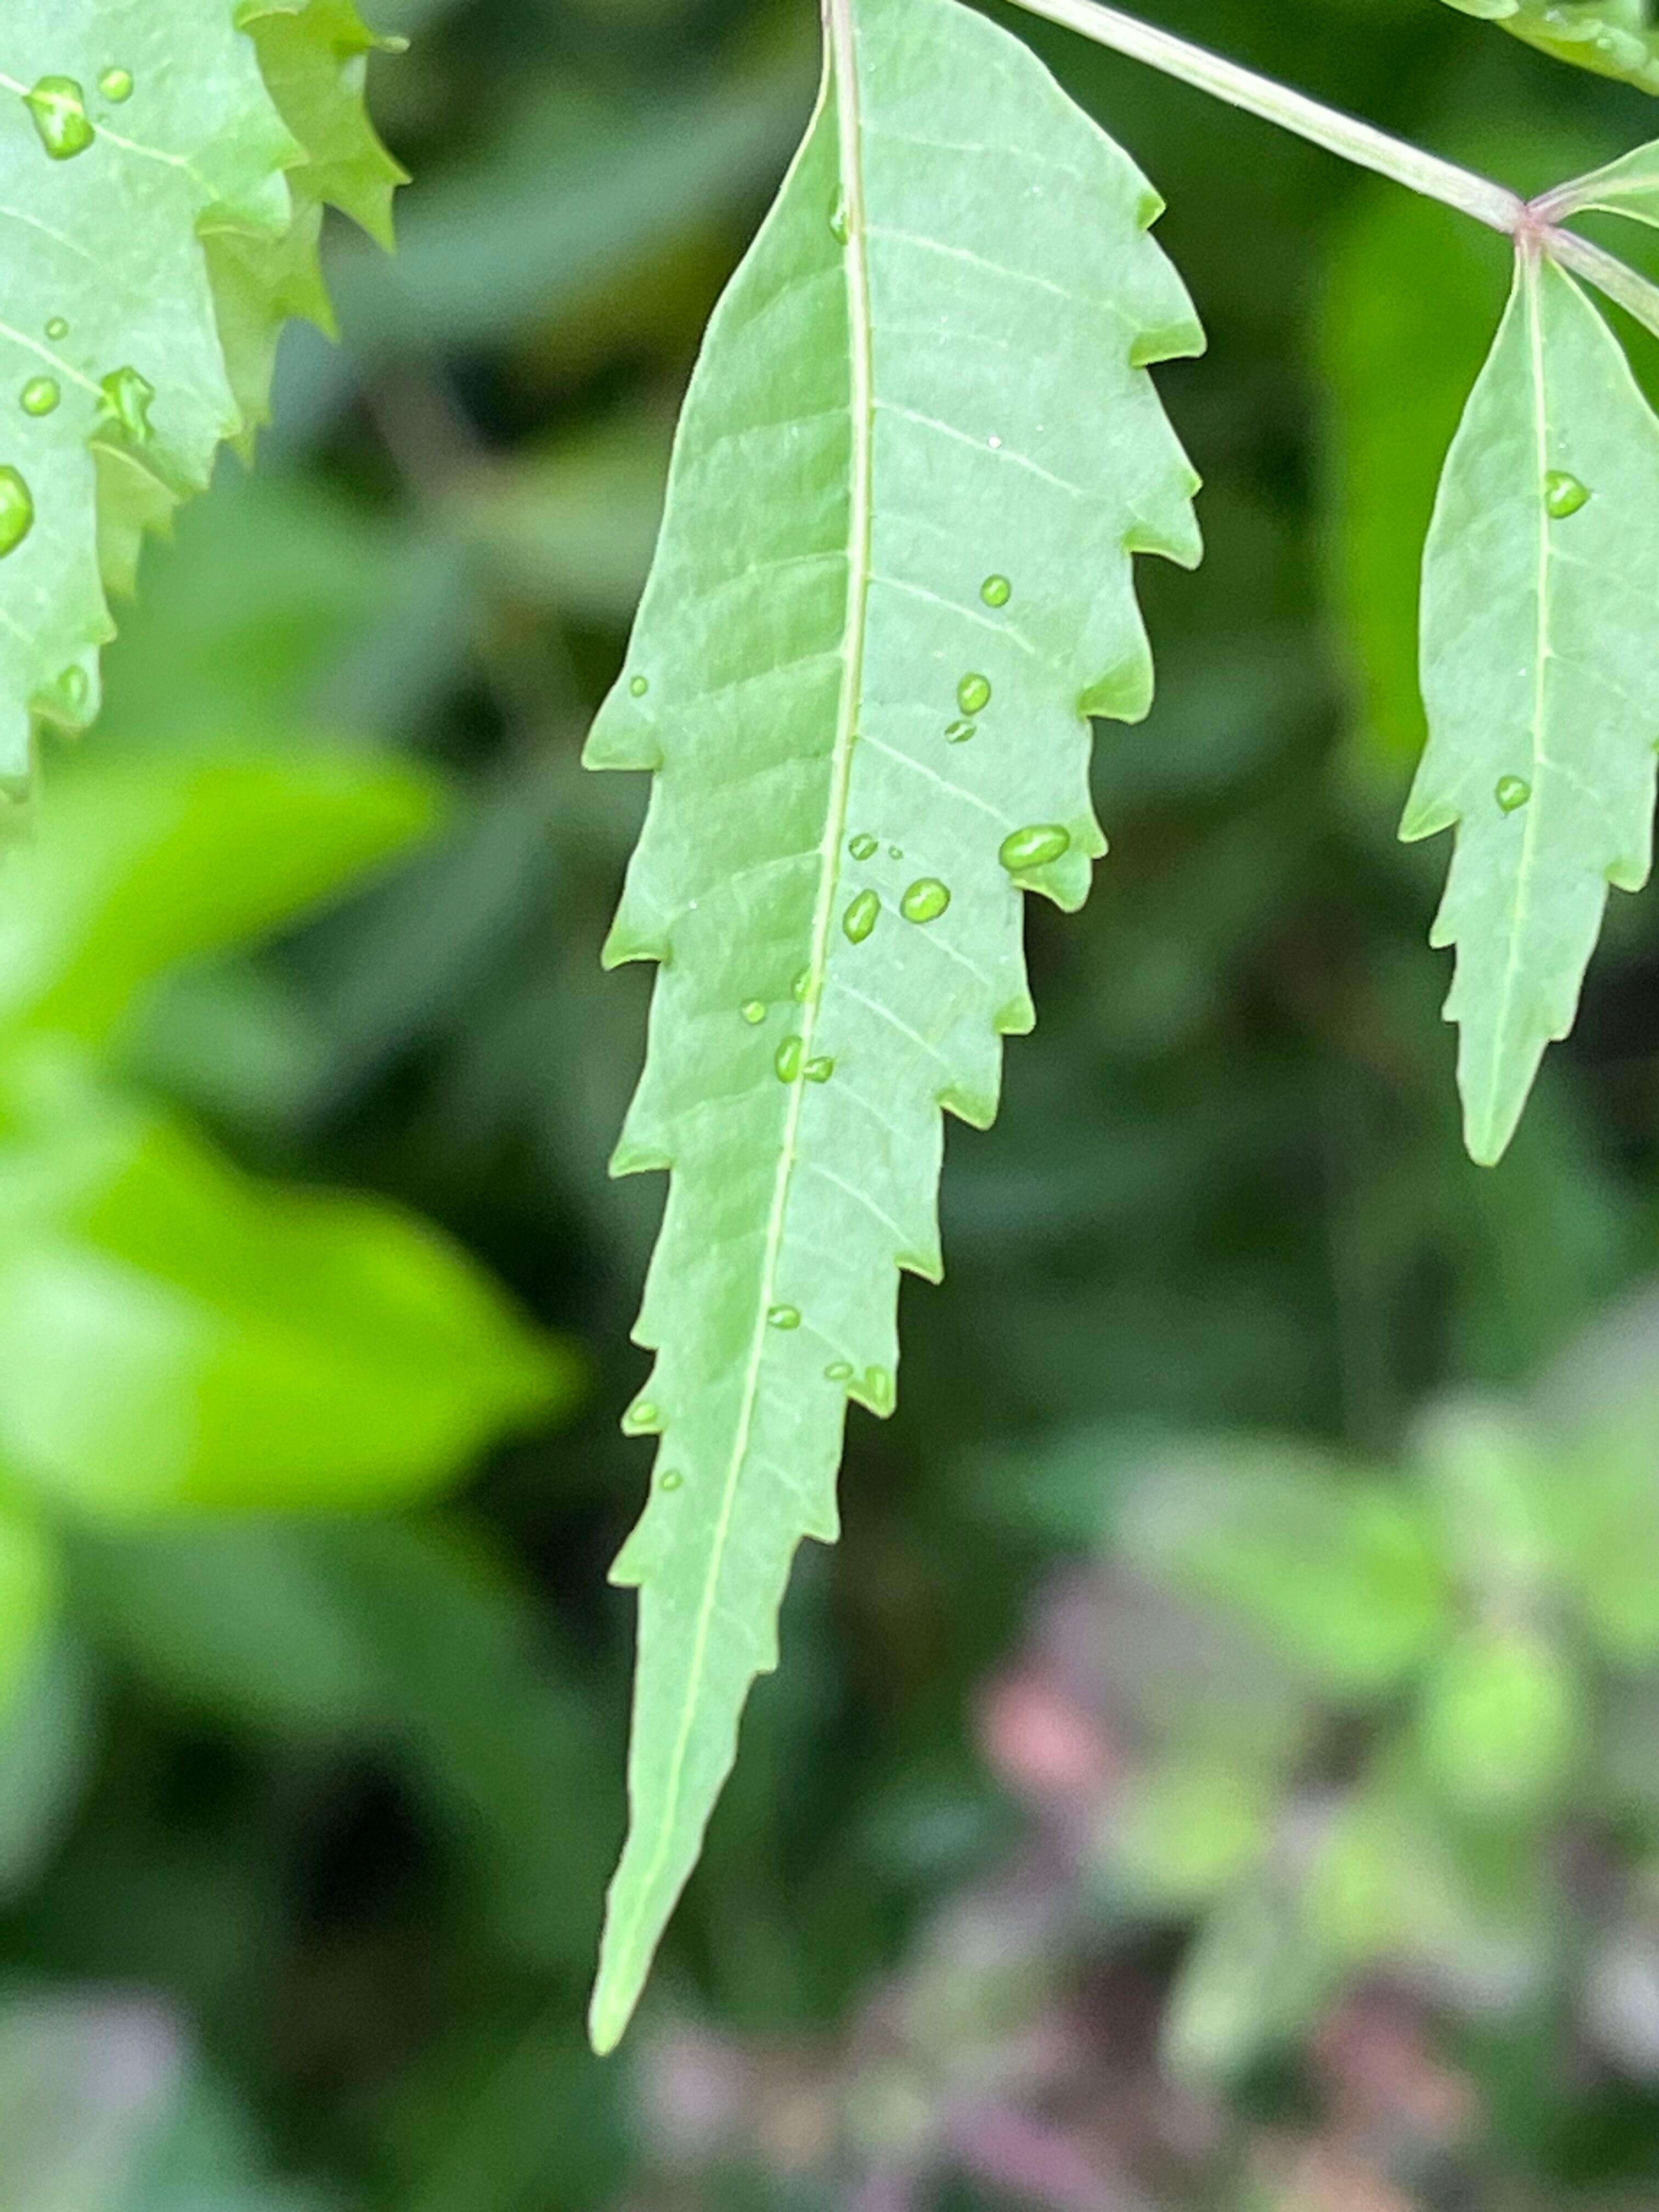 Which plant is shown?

neem
